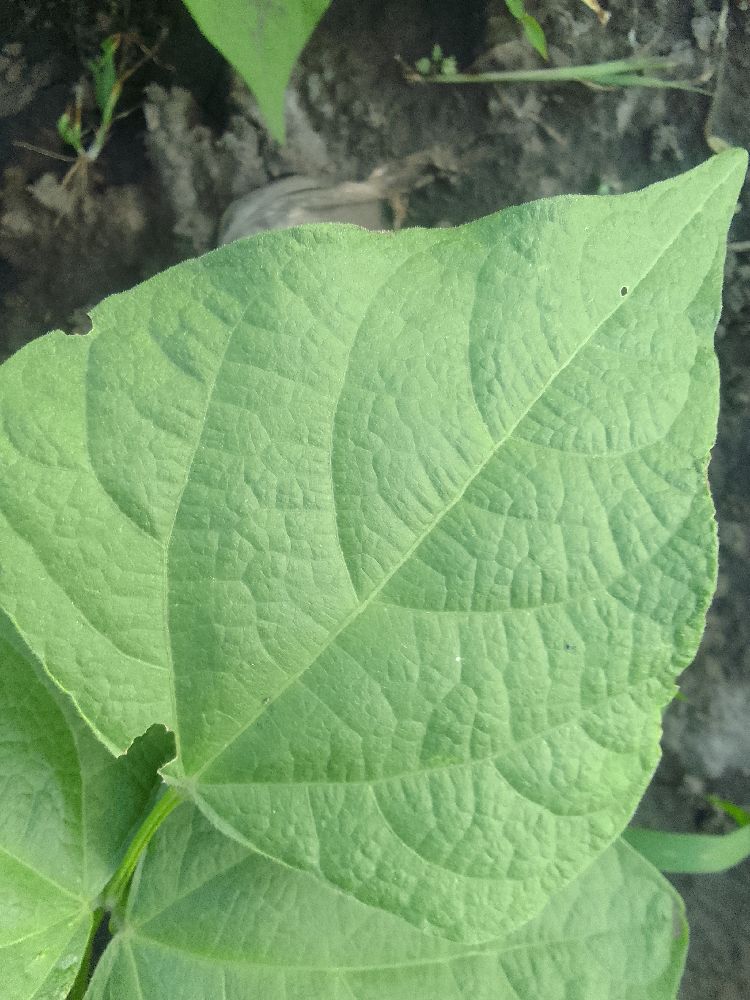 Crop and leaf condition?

common bean, healthy
